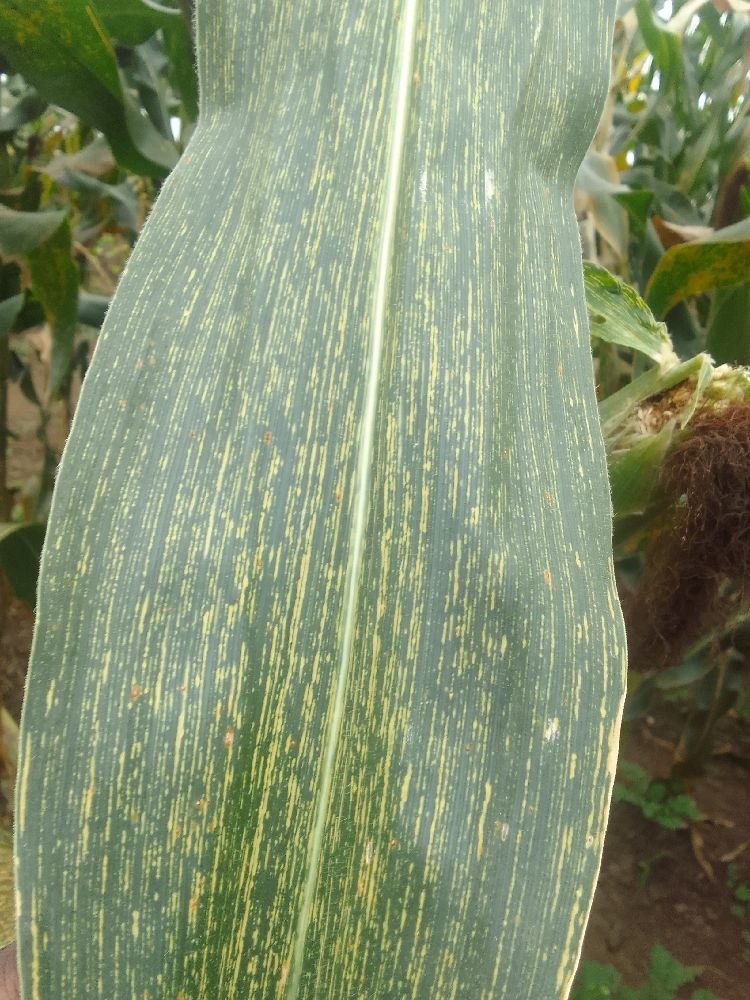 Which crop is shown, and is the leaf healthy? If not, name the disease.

maize, maize streak virus
